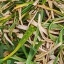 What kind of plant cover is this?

grass
